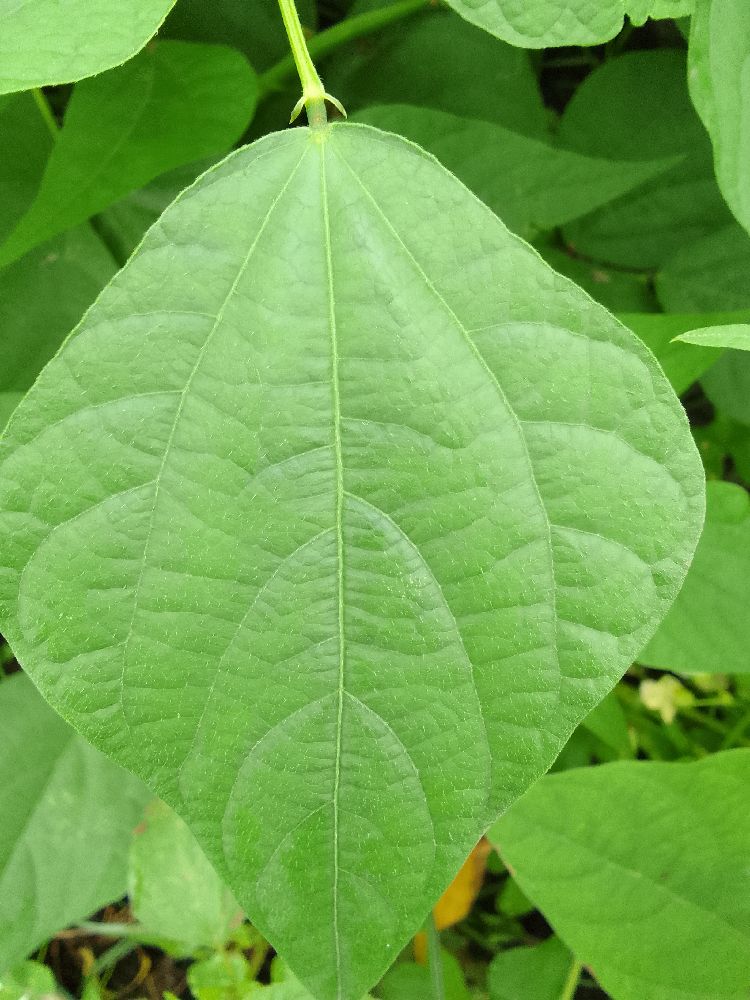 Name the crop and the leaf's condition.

common bean, healthy
